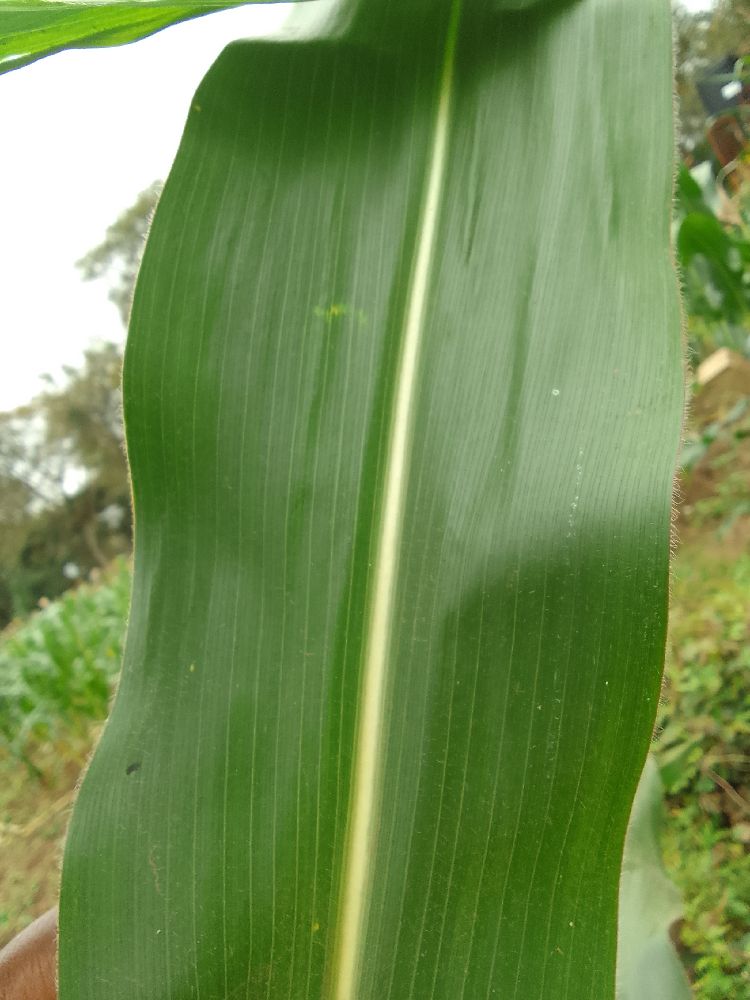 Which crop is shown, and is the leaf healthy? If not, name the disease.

maize, healthy
